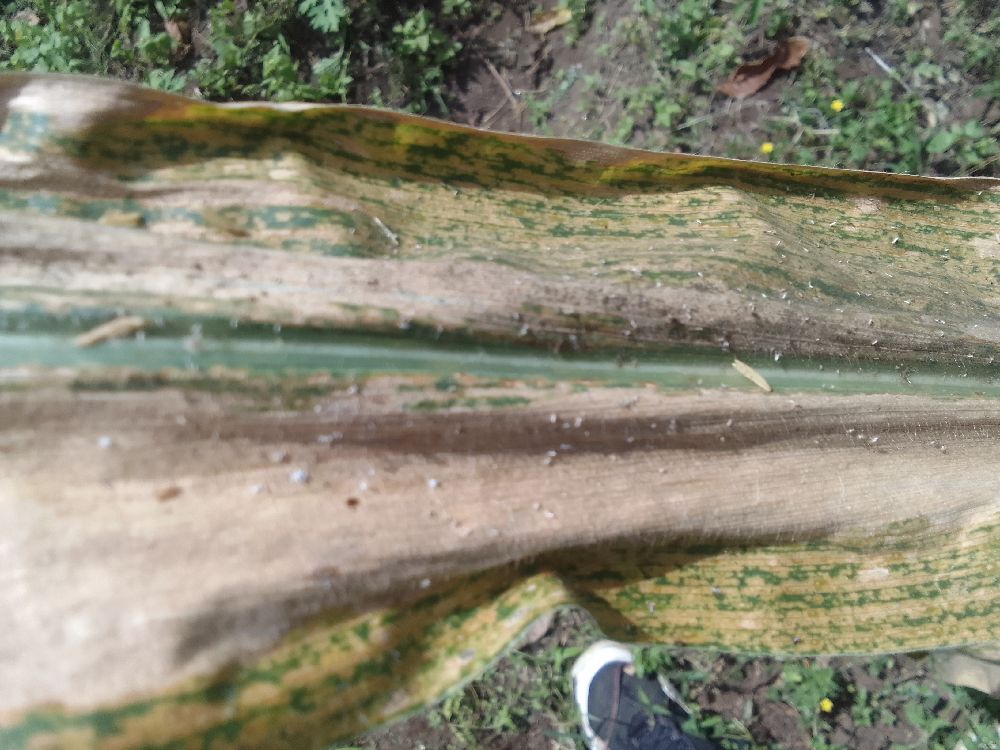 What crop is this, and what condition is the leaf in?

maize, maize lethal necrosis
